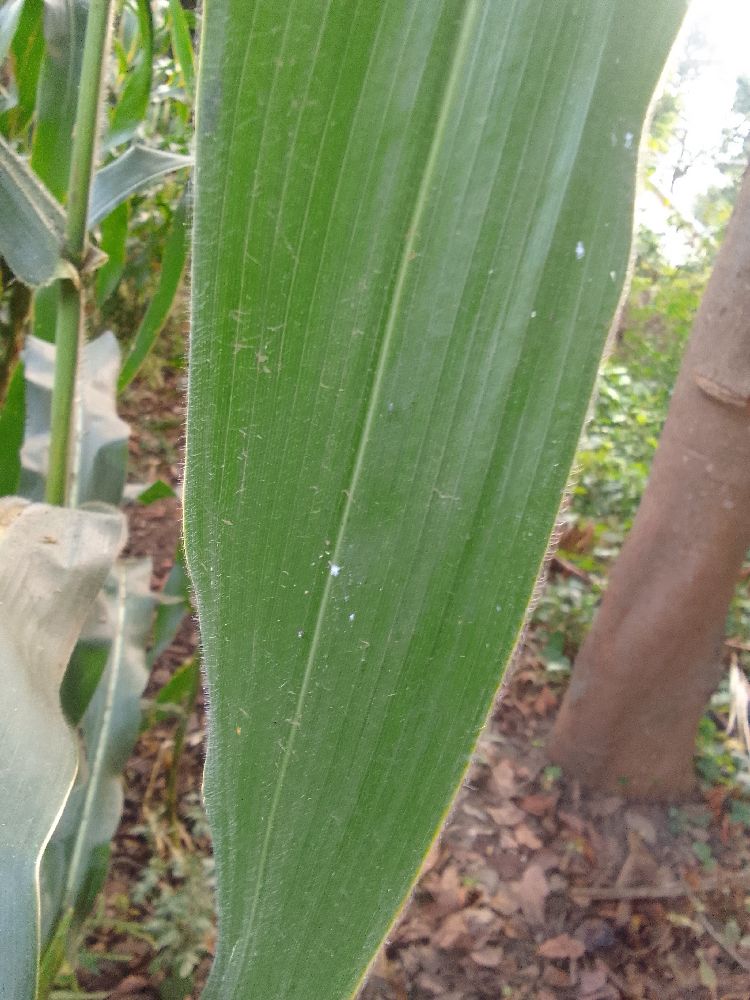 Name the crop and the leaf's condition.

maize, healthy
